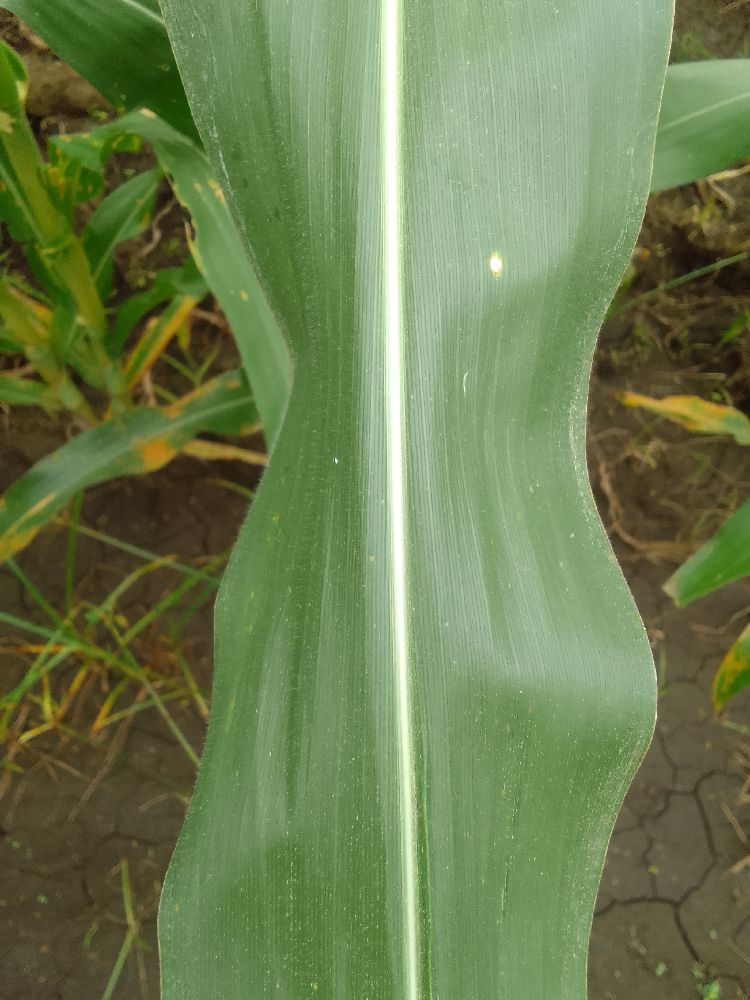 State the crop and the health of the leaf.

maize, healthy
